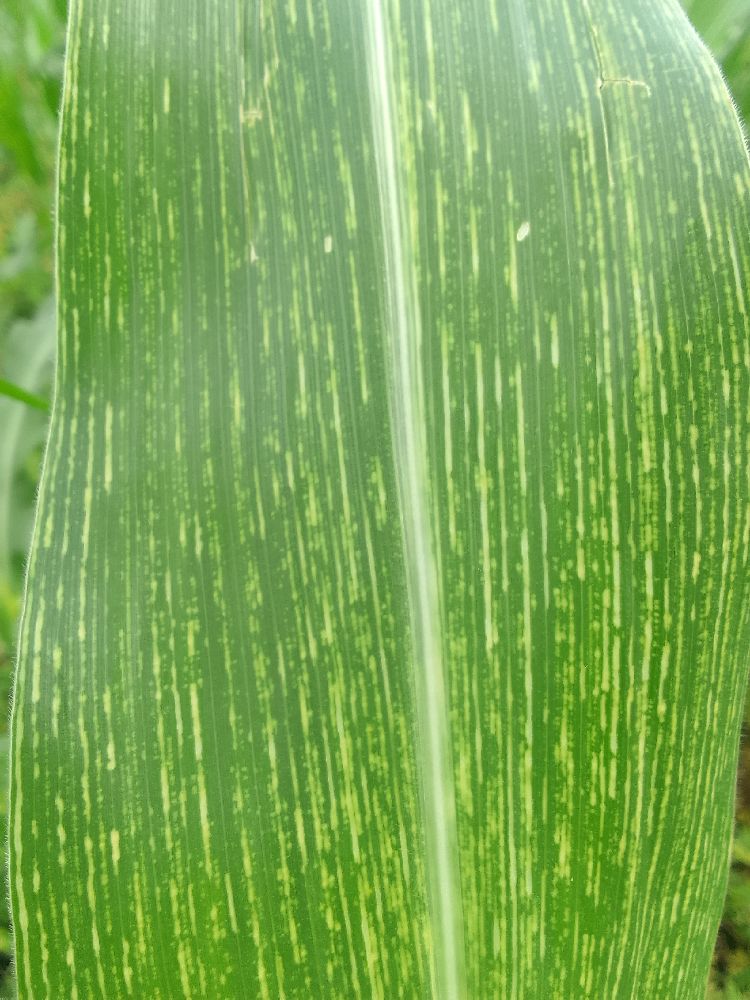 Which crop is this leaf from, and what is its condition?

maize, maize streak virus
